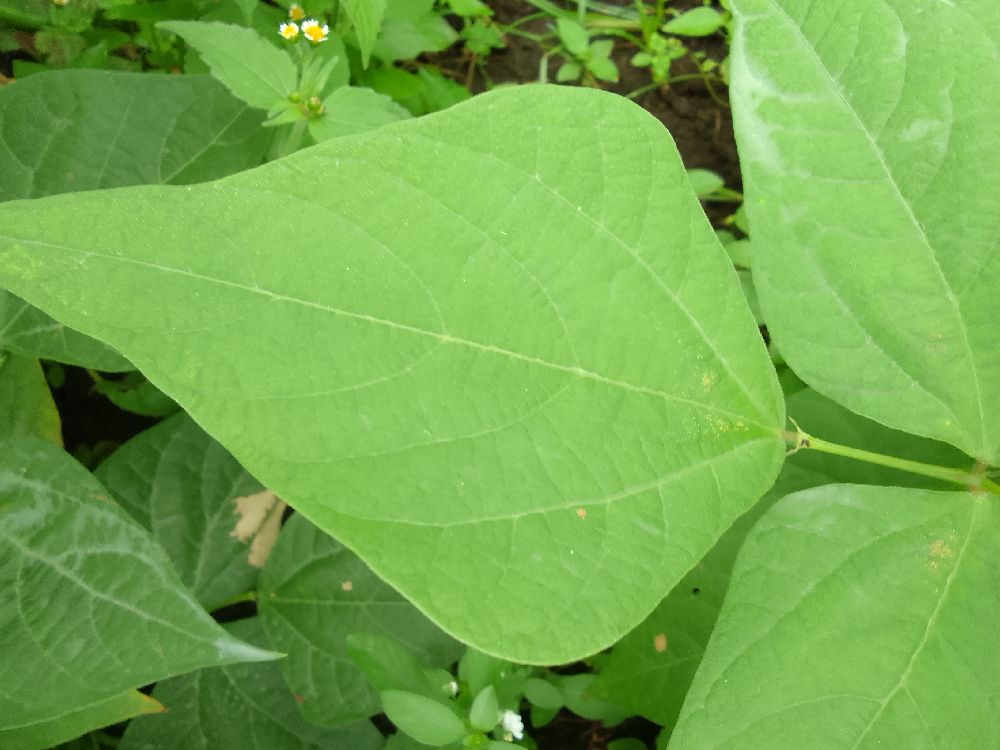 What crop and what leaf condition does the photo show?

common bean, healthy
